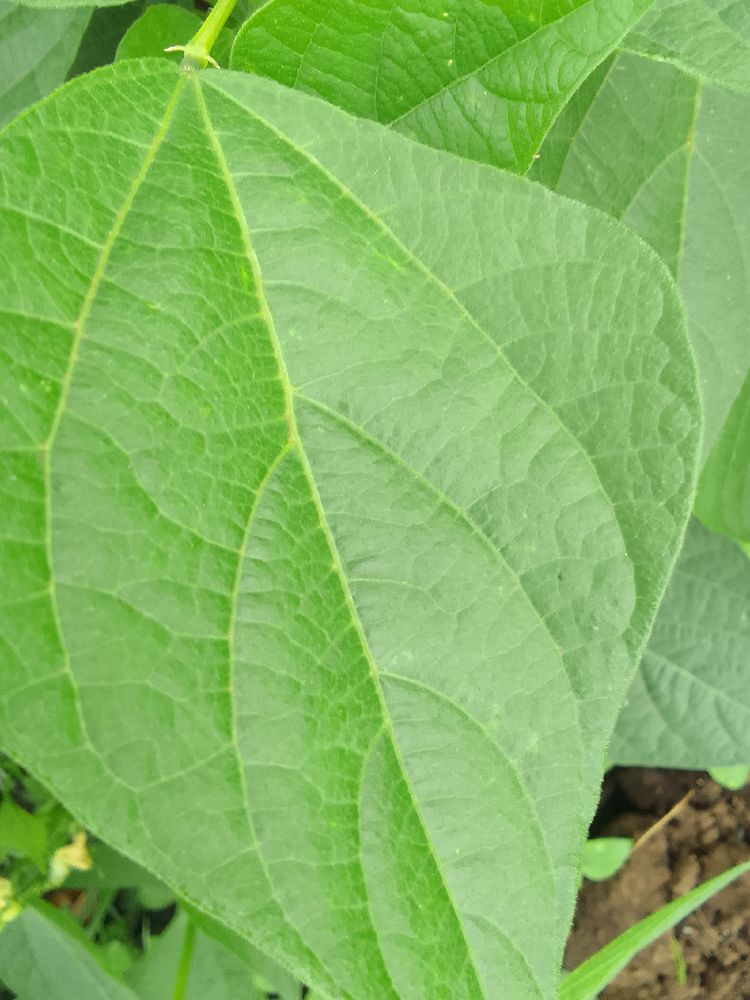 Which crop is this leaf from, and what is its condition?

common bean, healthy
